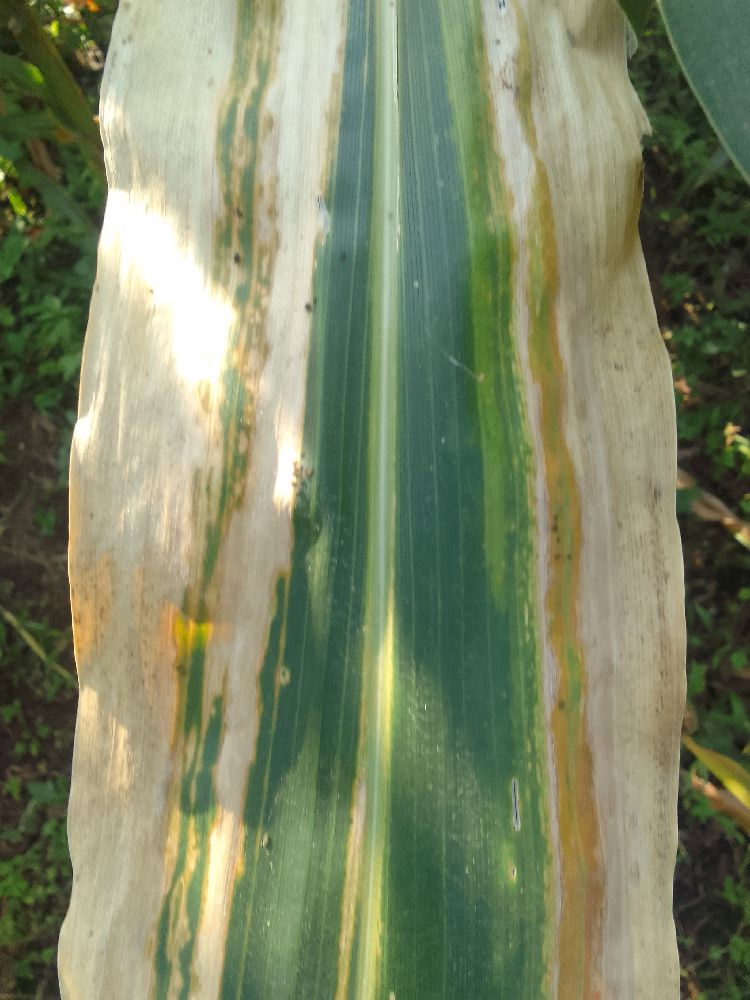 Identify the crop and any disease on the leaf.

maize, maize lethal necrosis
